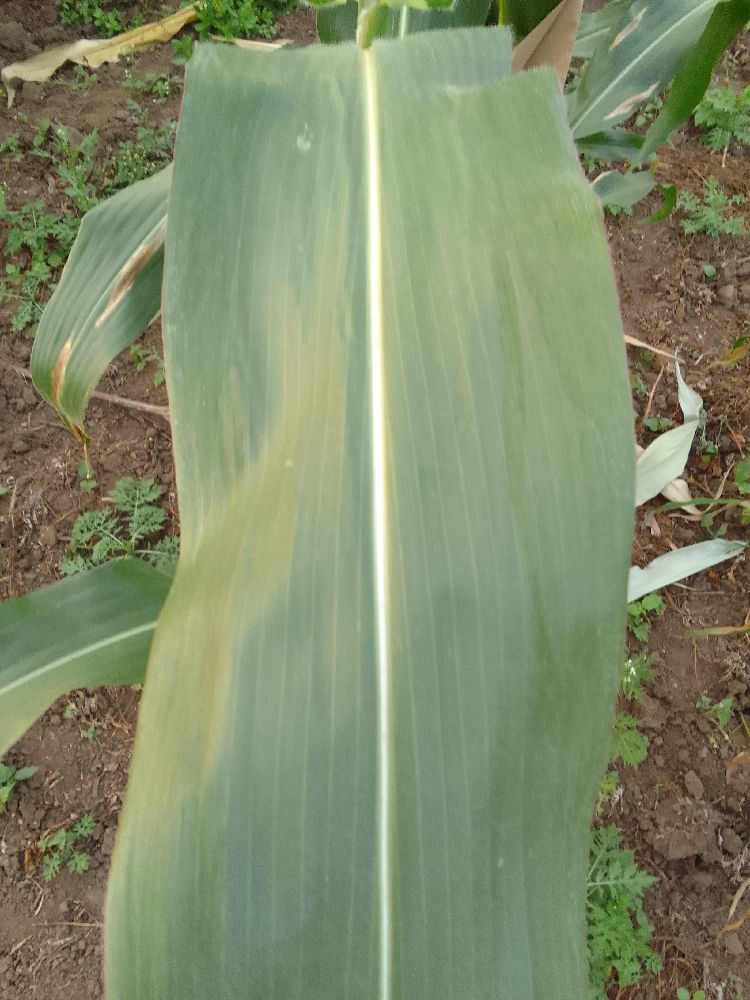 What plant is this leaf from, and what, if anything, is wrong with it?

maize, healthy
